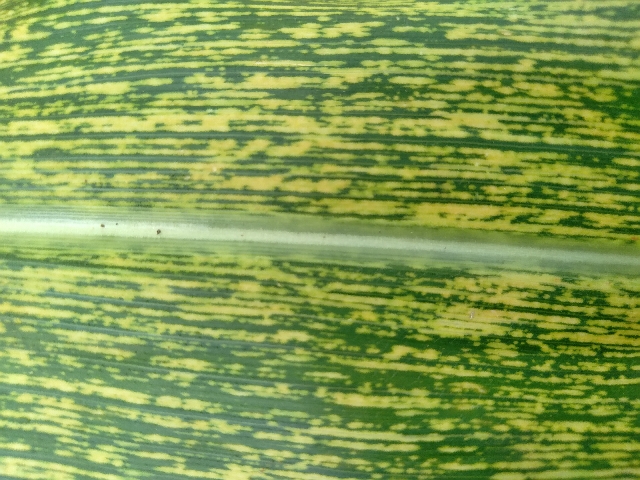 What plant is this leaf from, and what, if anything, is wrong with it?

maize, maize streak virus
